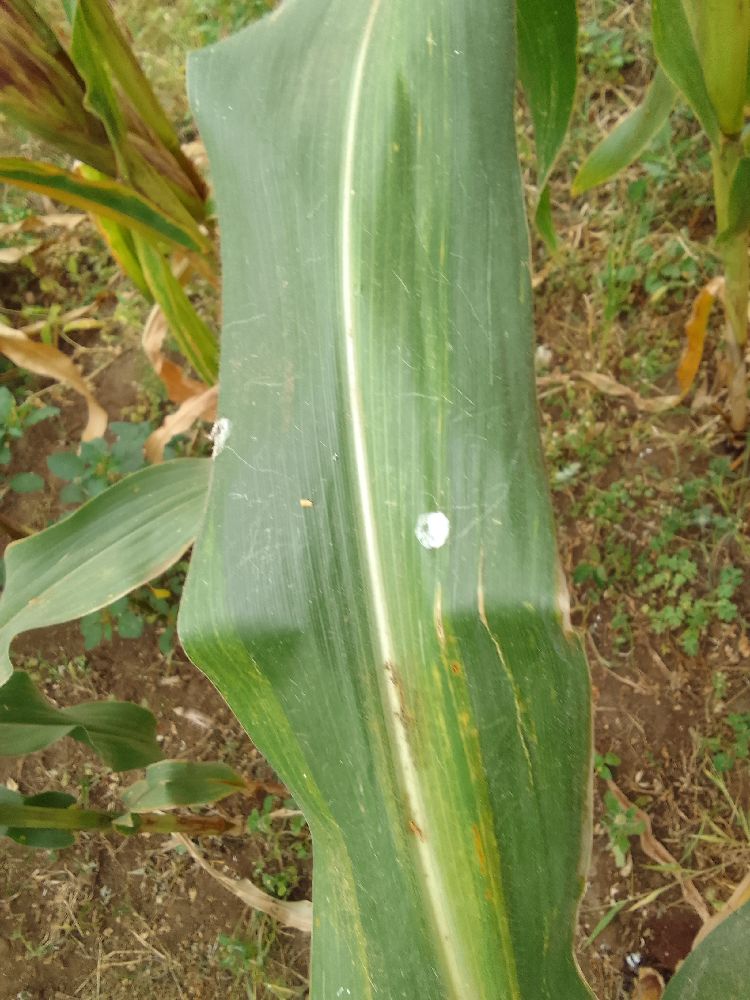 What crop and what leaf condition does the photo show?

maize, maize lethal necrosis
